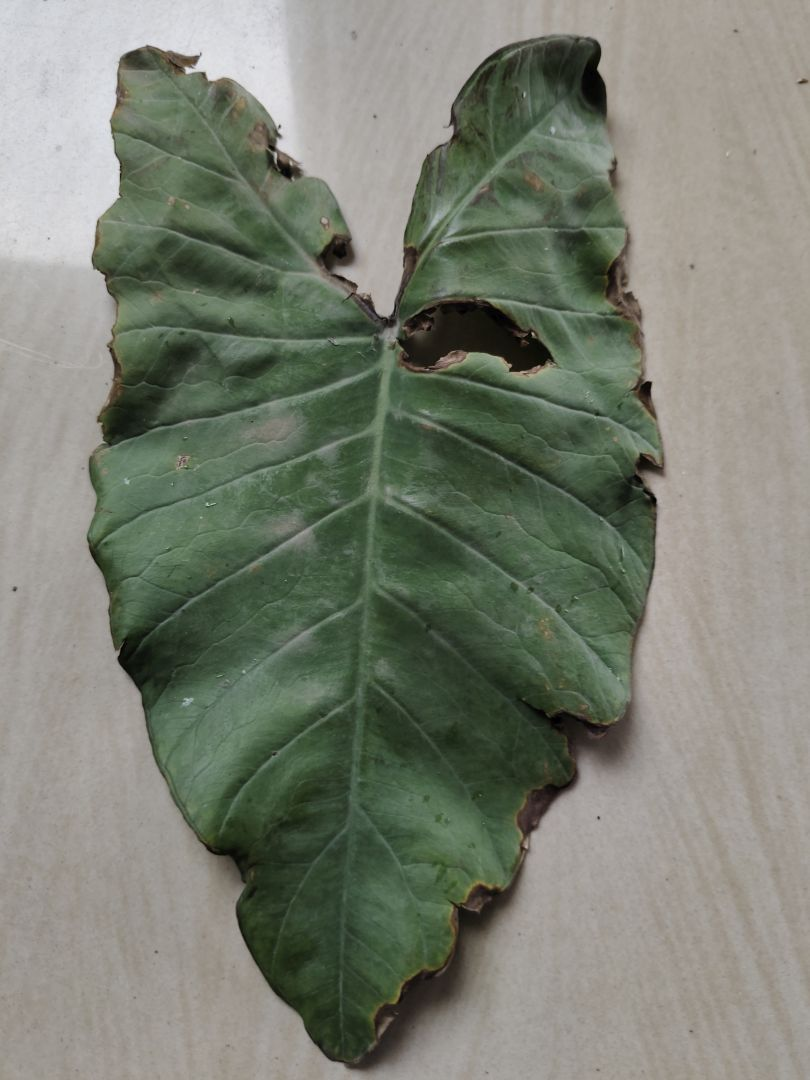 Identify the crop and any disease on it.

taro, leaf blight
